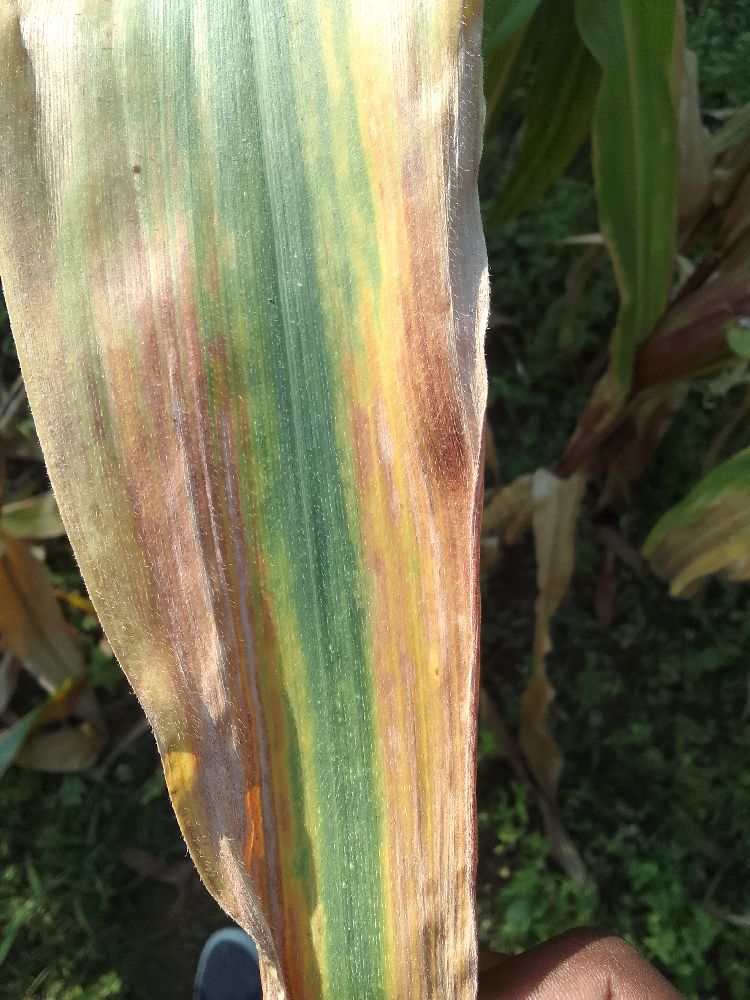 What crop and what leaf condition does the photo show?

maize, maize lethal necrosis
